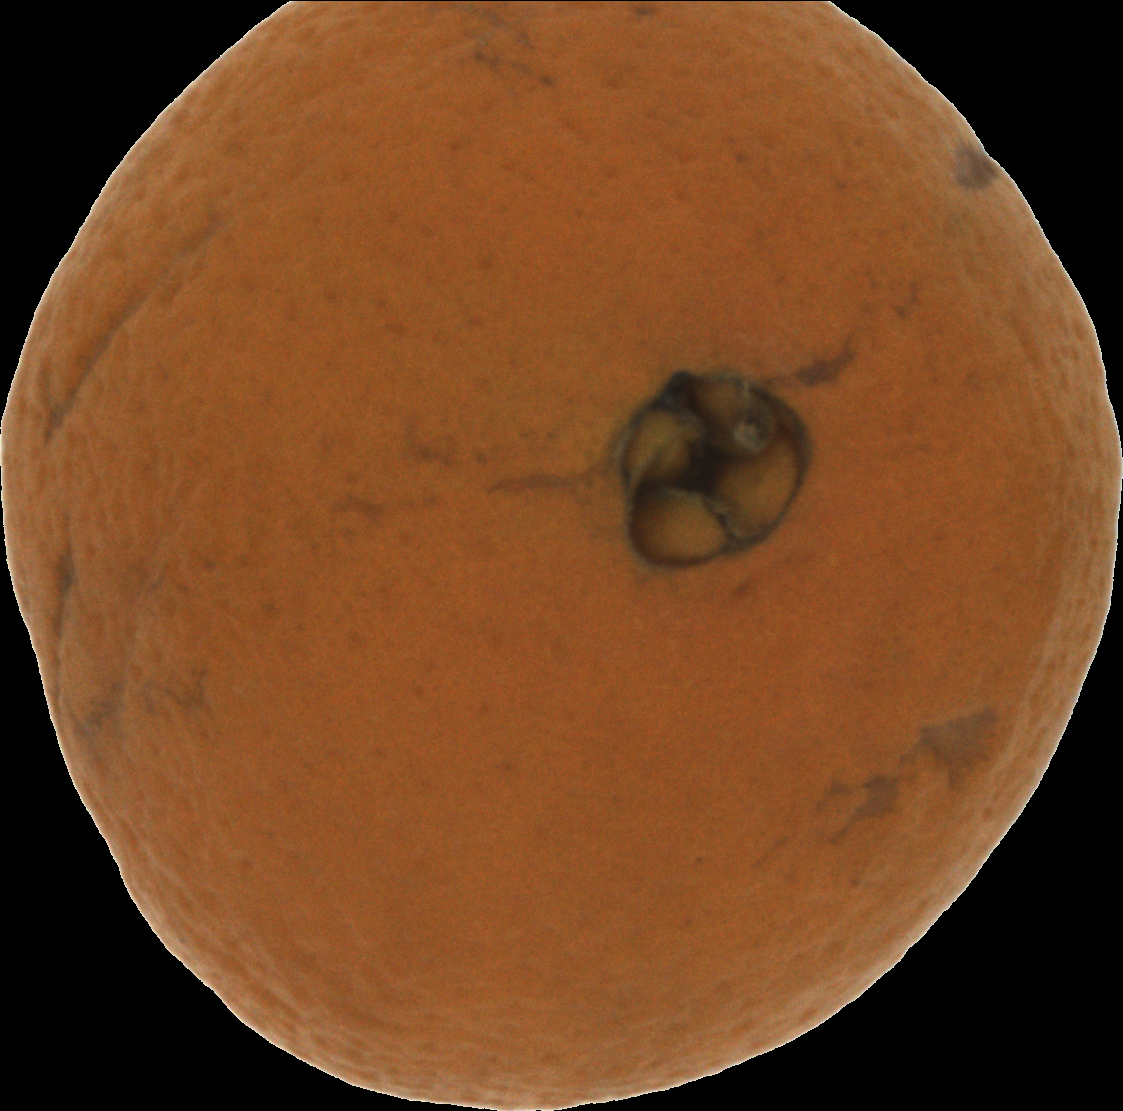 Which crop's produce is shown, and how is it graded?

orange, bad
